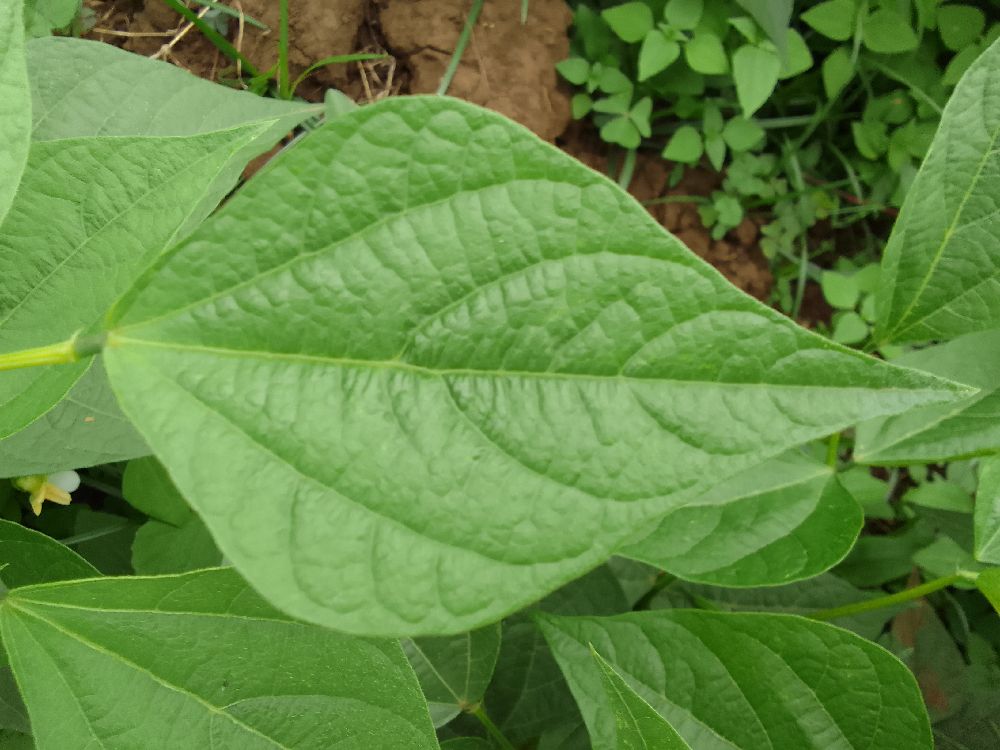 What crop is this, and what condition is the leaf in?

common bean, healthy
